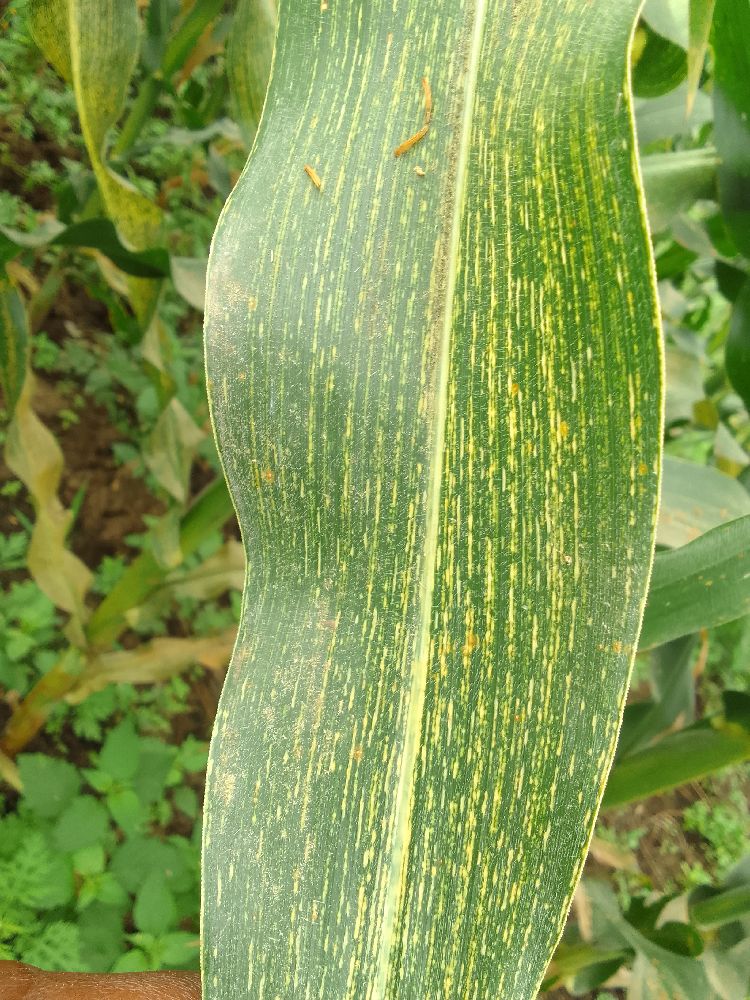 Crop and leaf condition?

maize, maize streak virus
